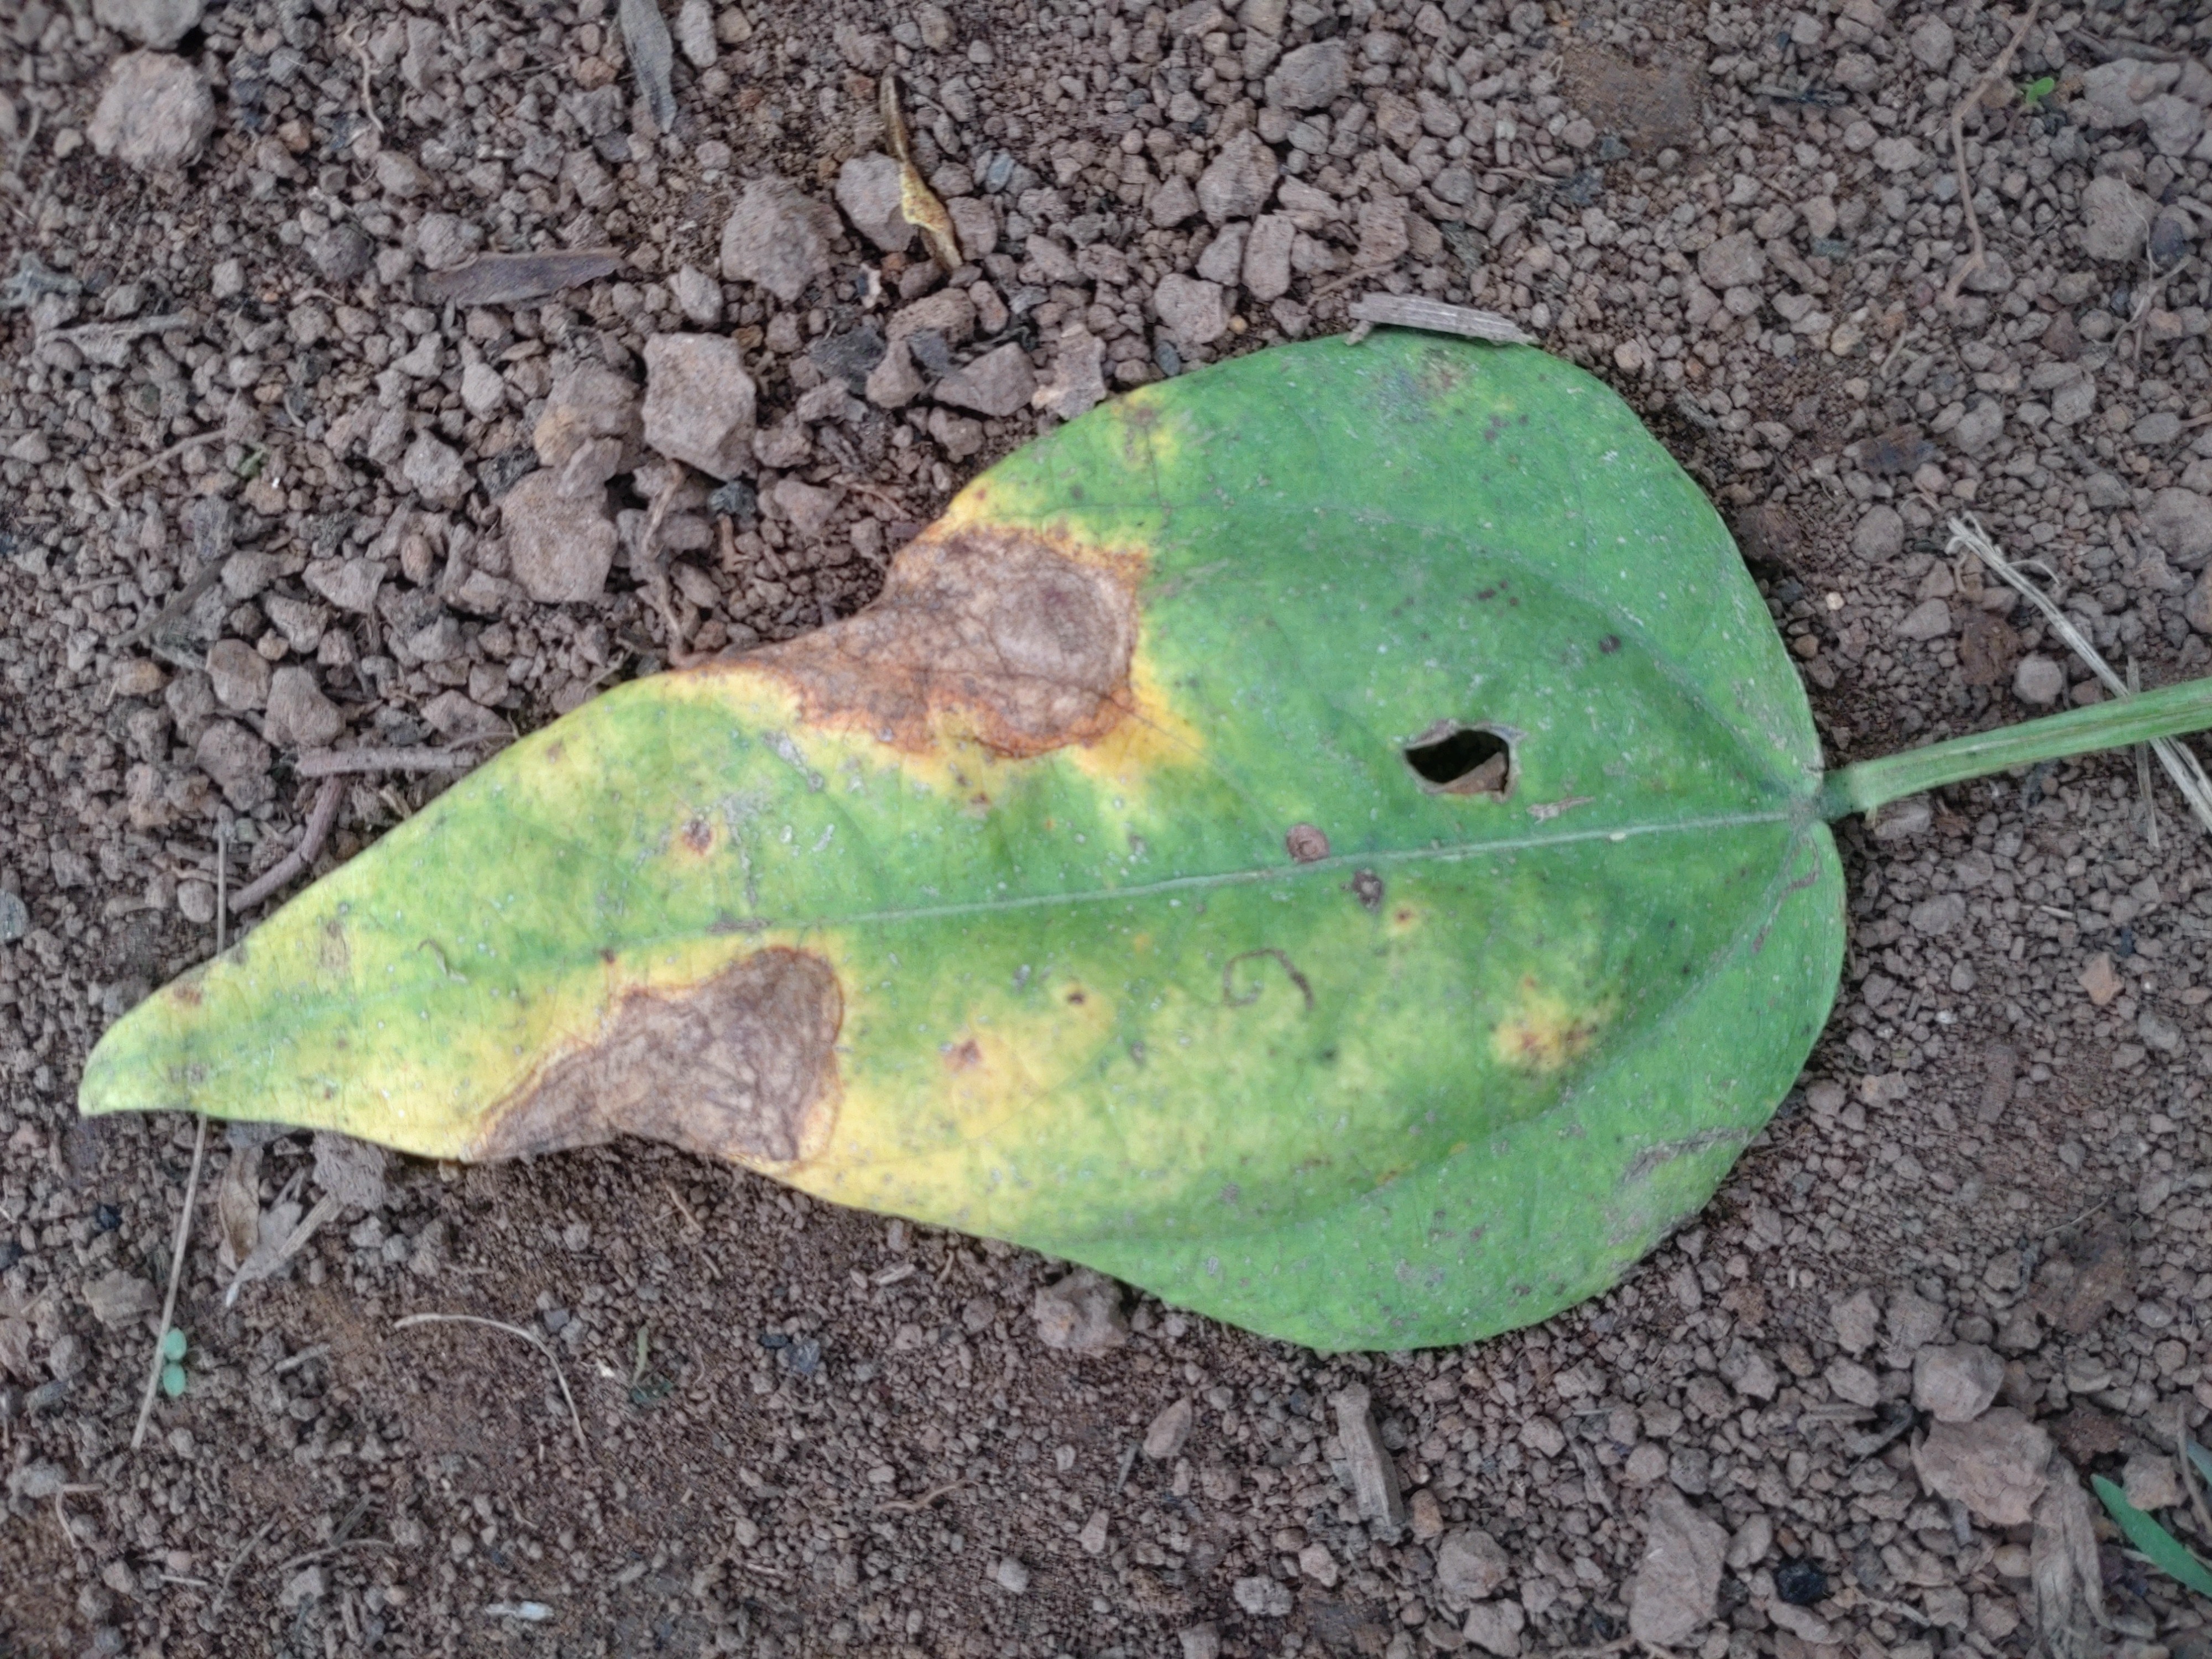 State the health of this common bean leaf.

rust
